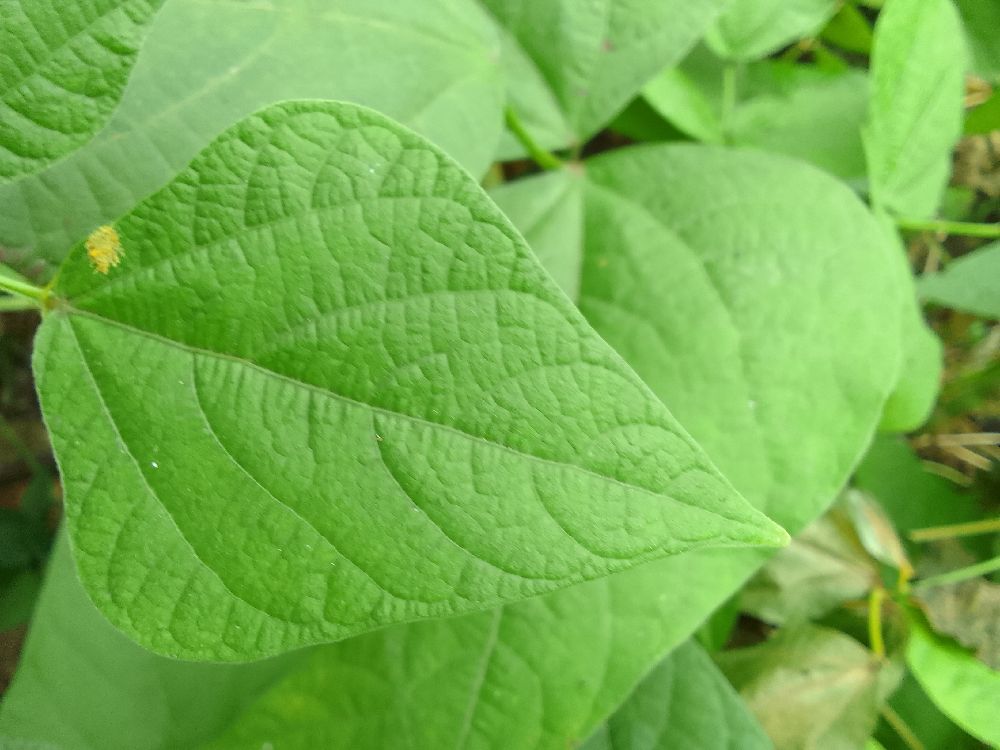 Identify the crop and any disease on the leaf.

common bean, healthy
